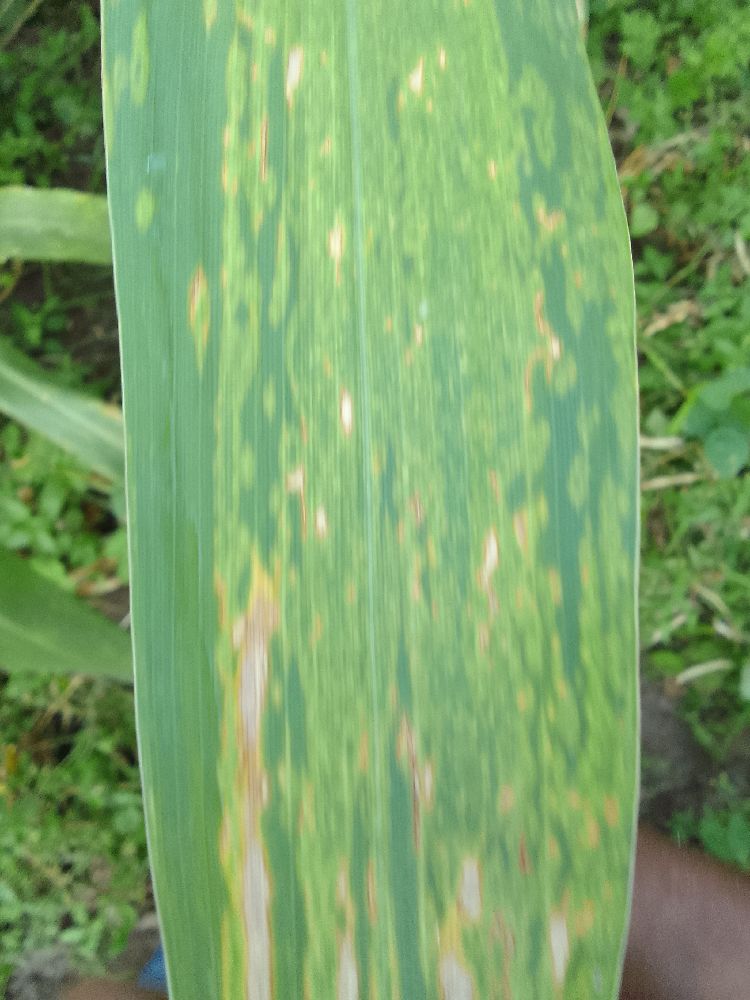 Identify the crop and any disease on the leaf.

maize, maize lethal necrosis
